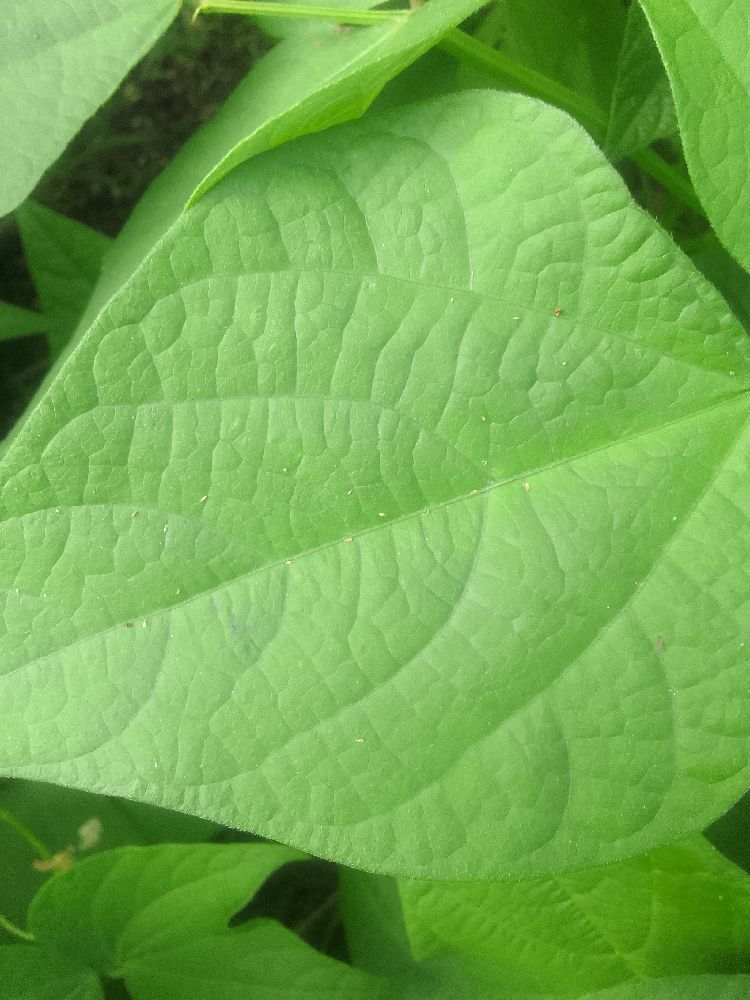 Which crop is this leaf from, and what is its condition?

common bean, healthy
